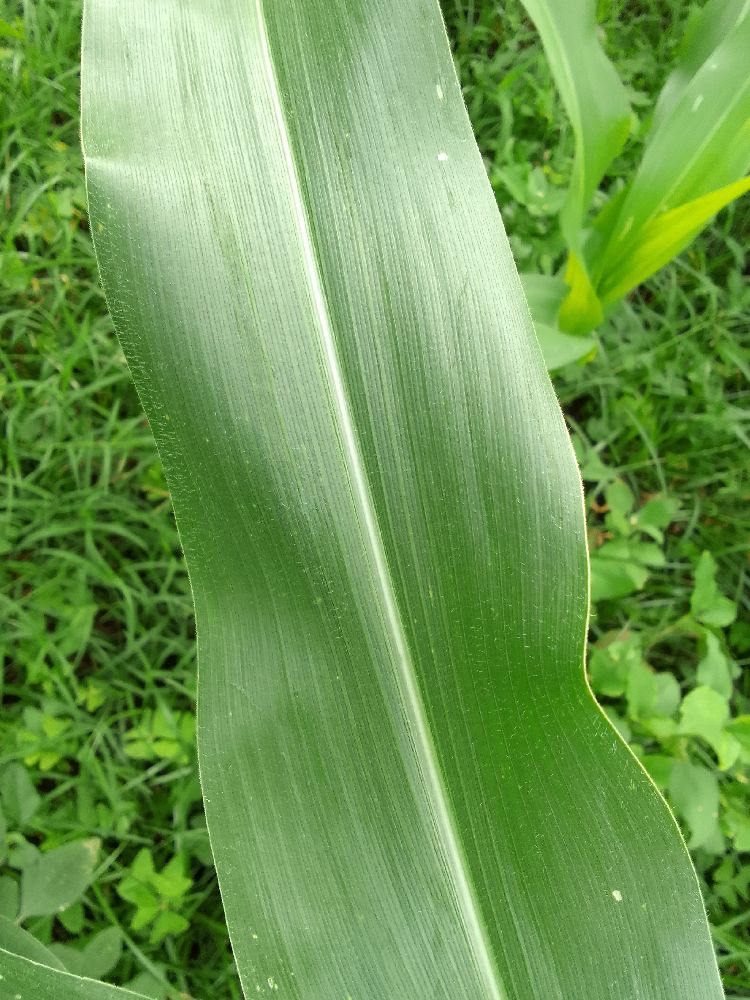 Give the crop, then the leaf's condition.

maize, healthy
